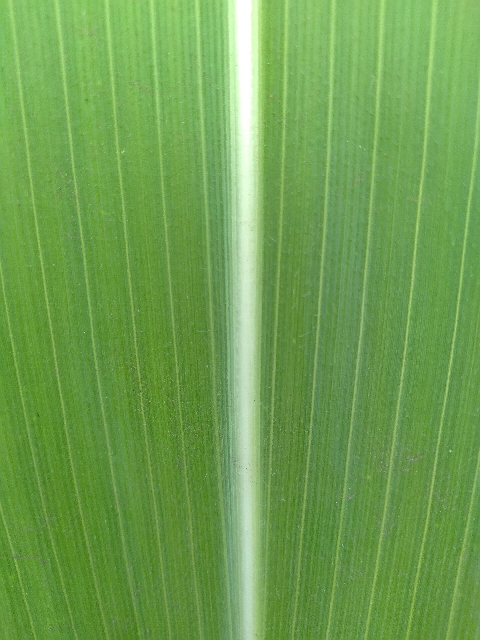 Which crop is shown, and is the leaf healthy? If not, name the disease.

maize, healthy
